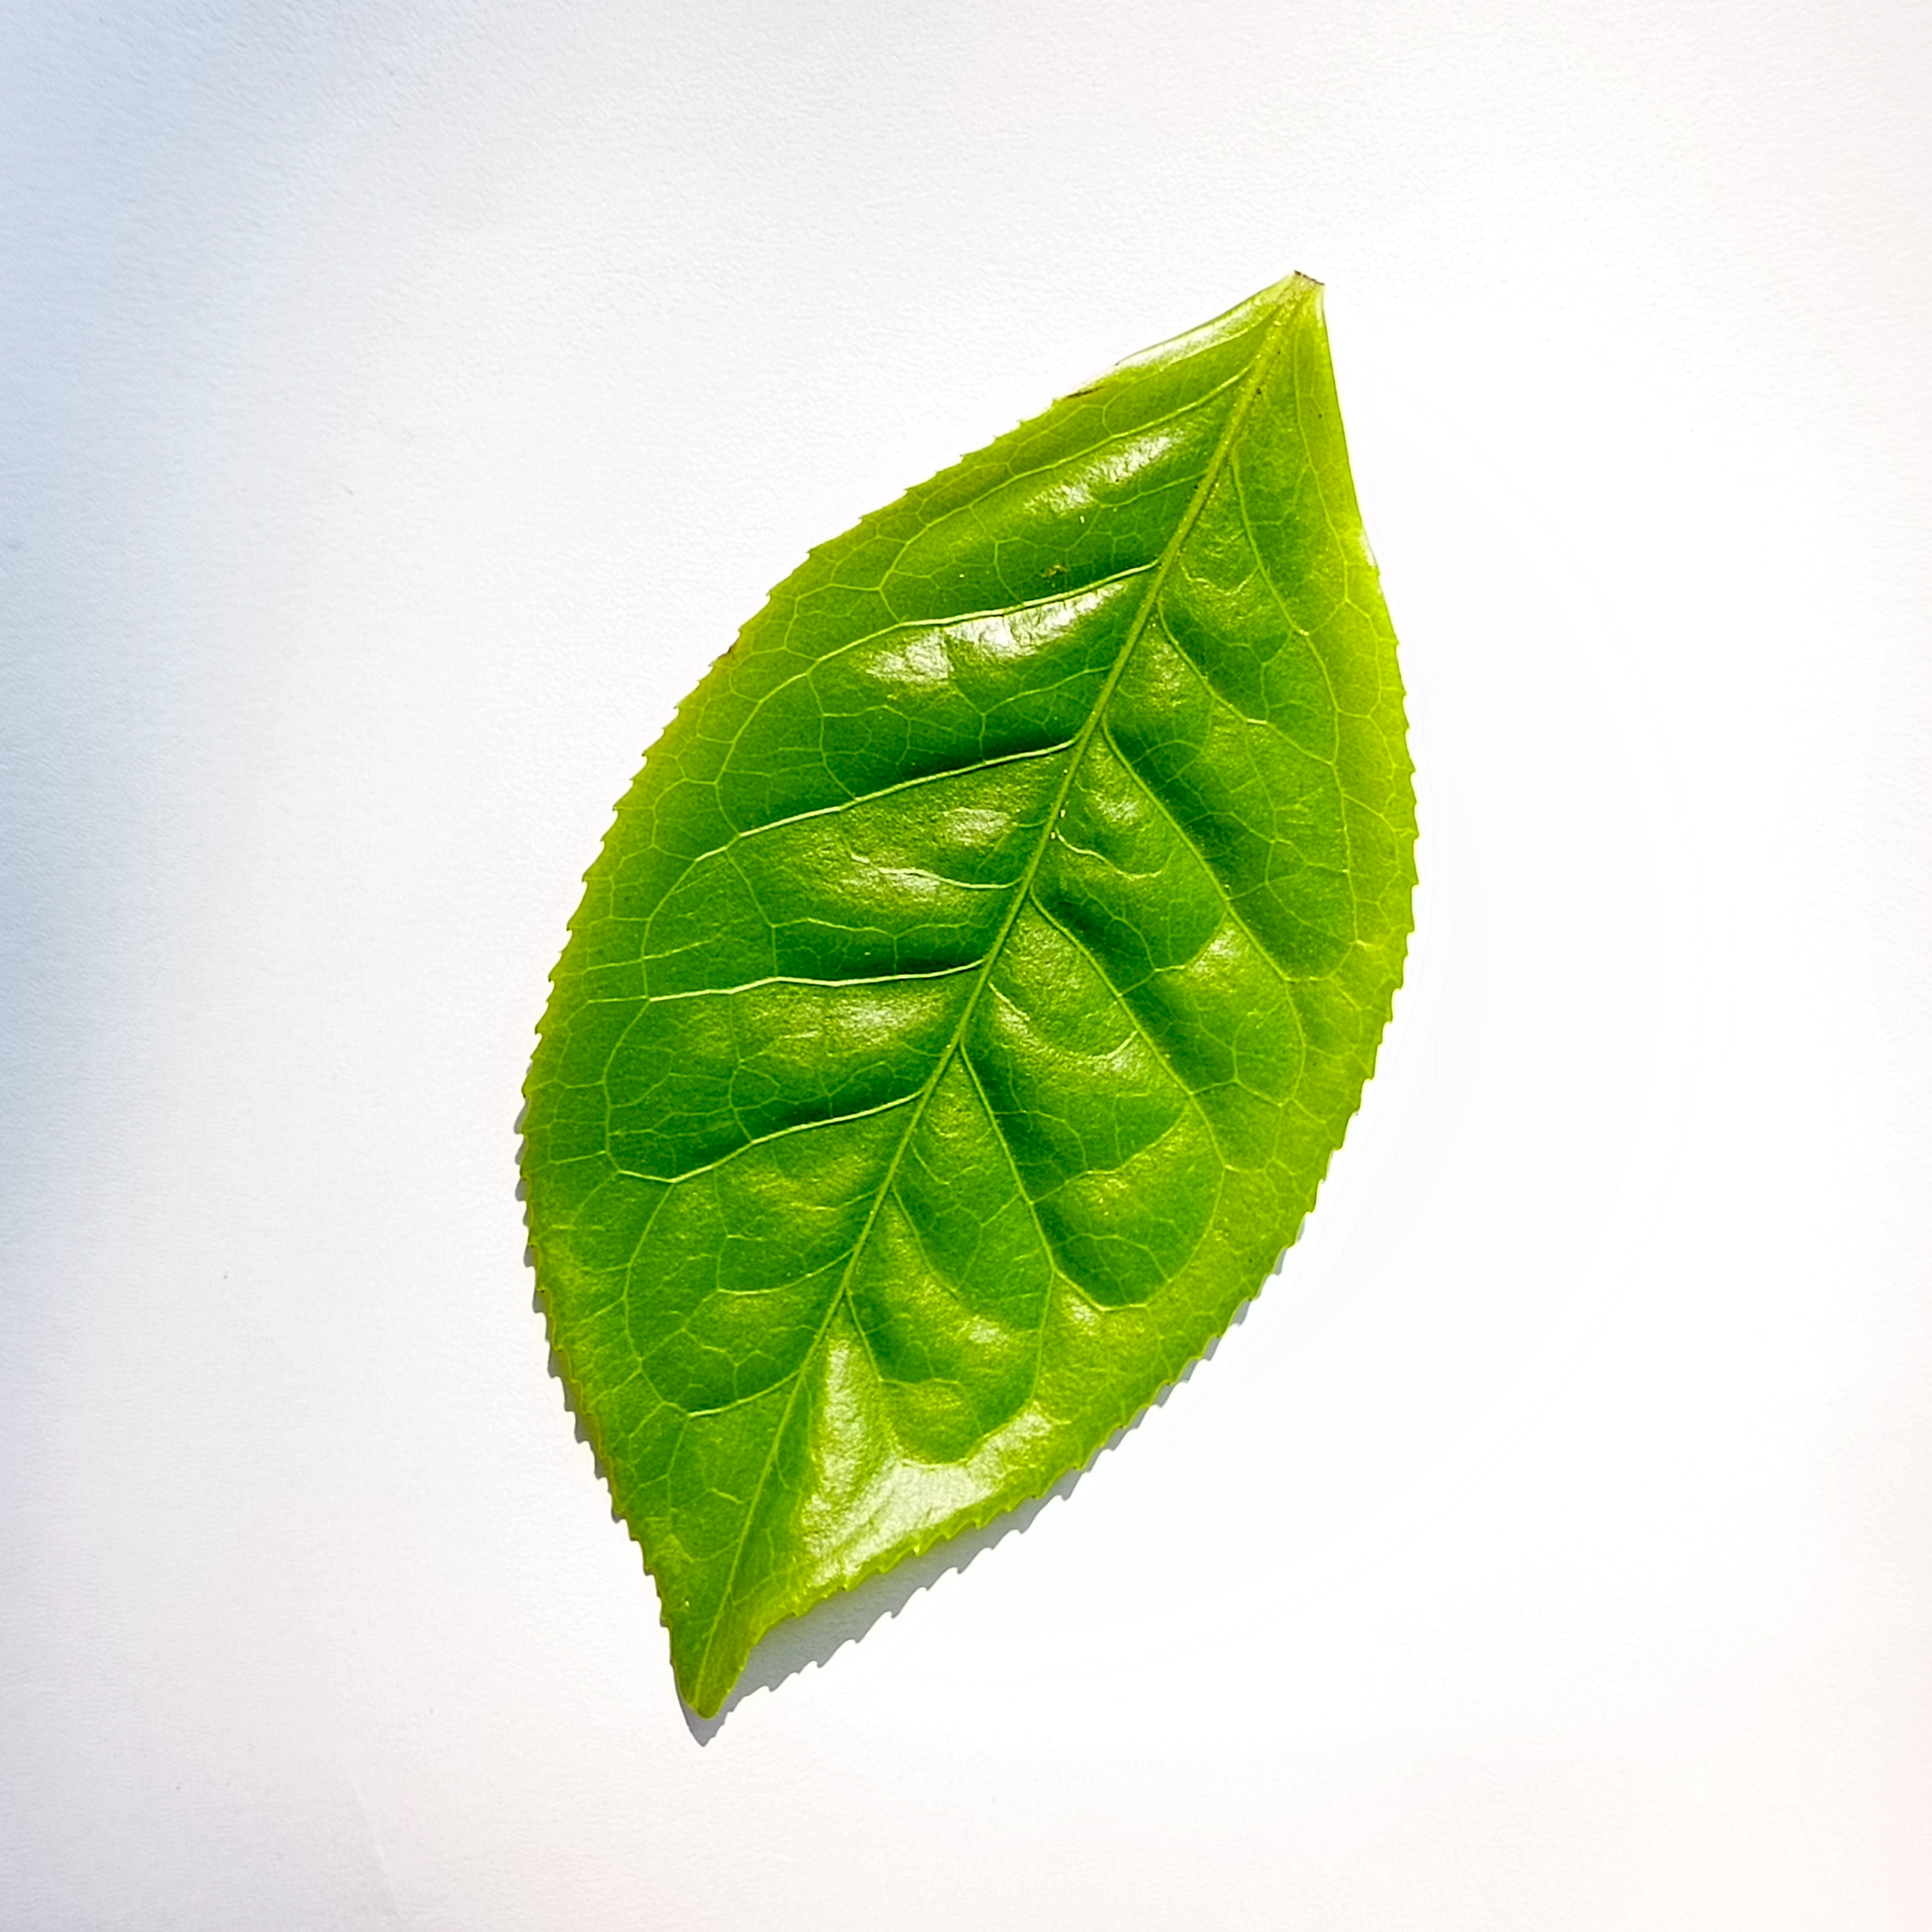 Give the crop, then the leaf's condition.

tea, healthy
